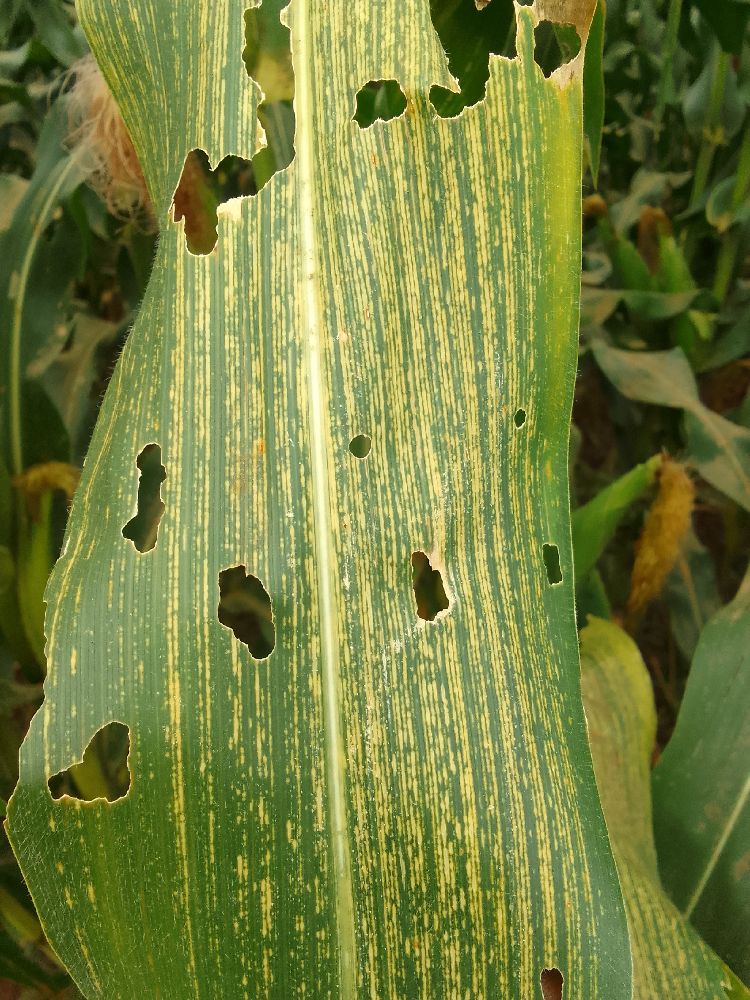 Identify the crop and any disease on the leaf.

maize, maize streak virus
